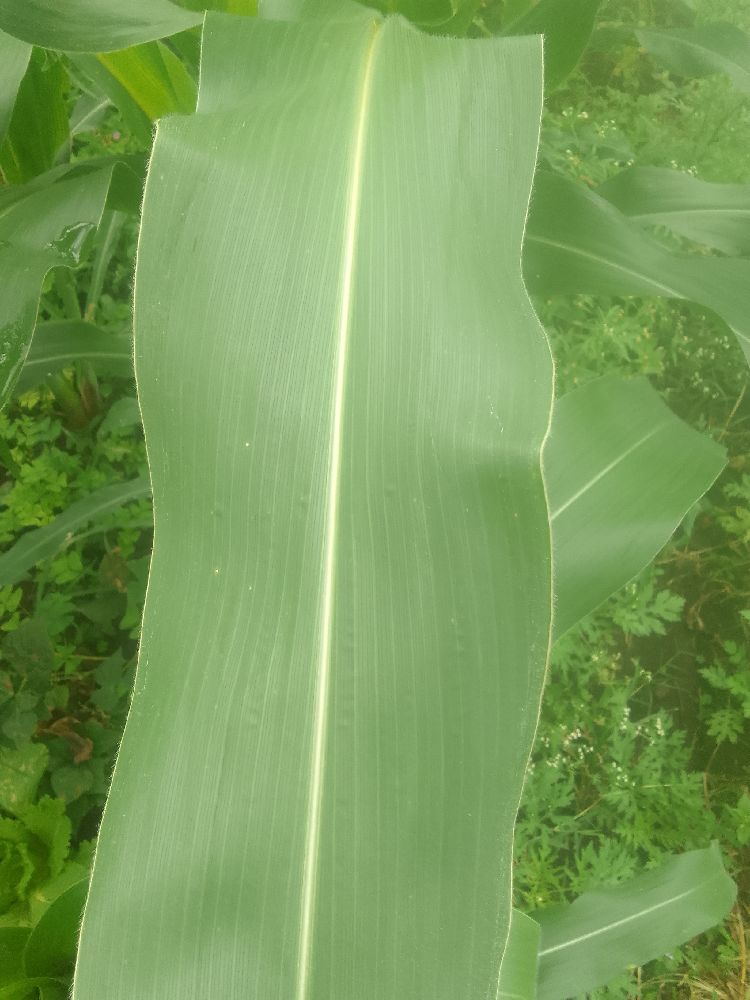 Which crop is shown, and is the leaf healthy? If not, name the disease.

maize, healthy
